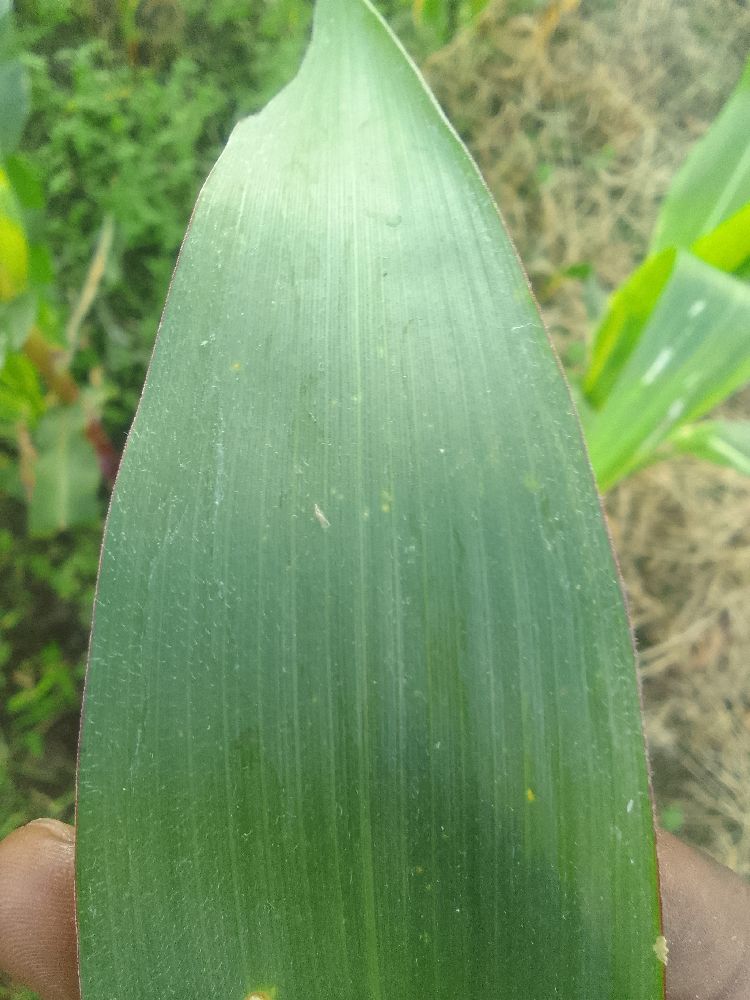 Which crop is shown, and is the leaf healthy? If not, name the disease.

maize, healthy
